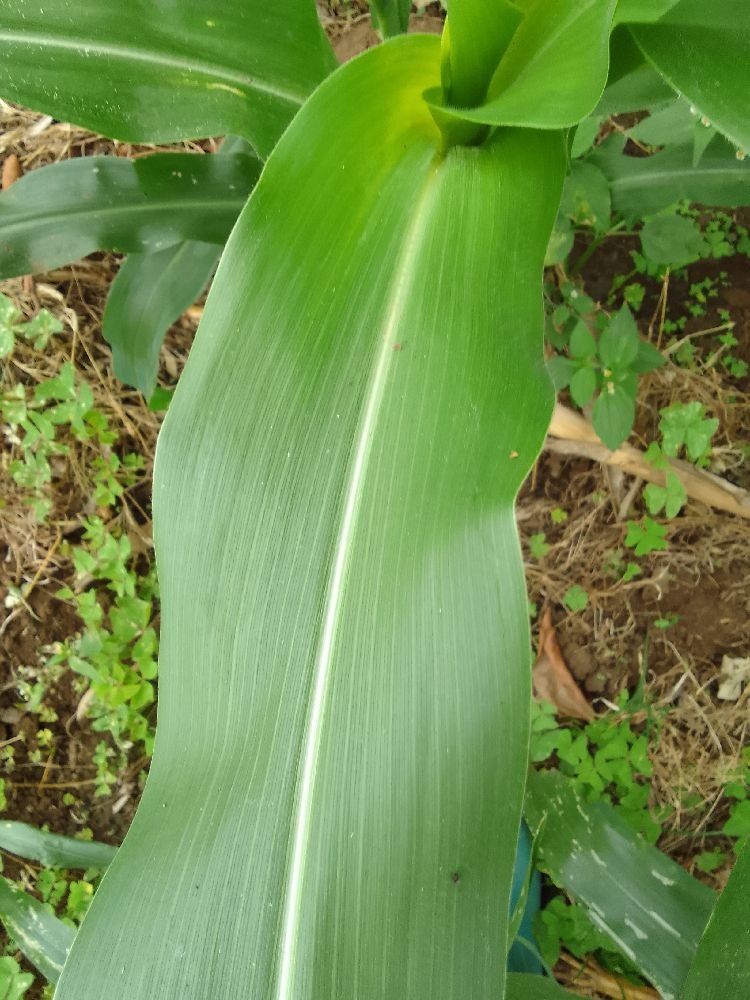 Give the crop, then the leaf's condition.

maize, healthy
